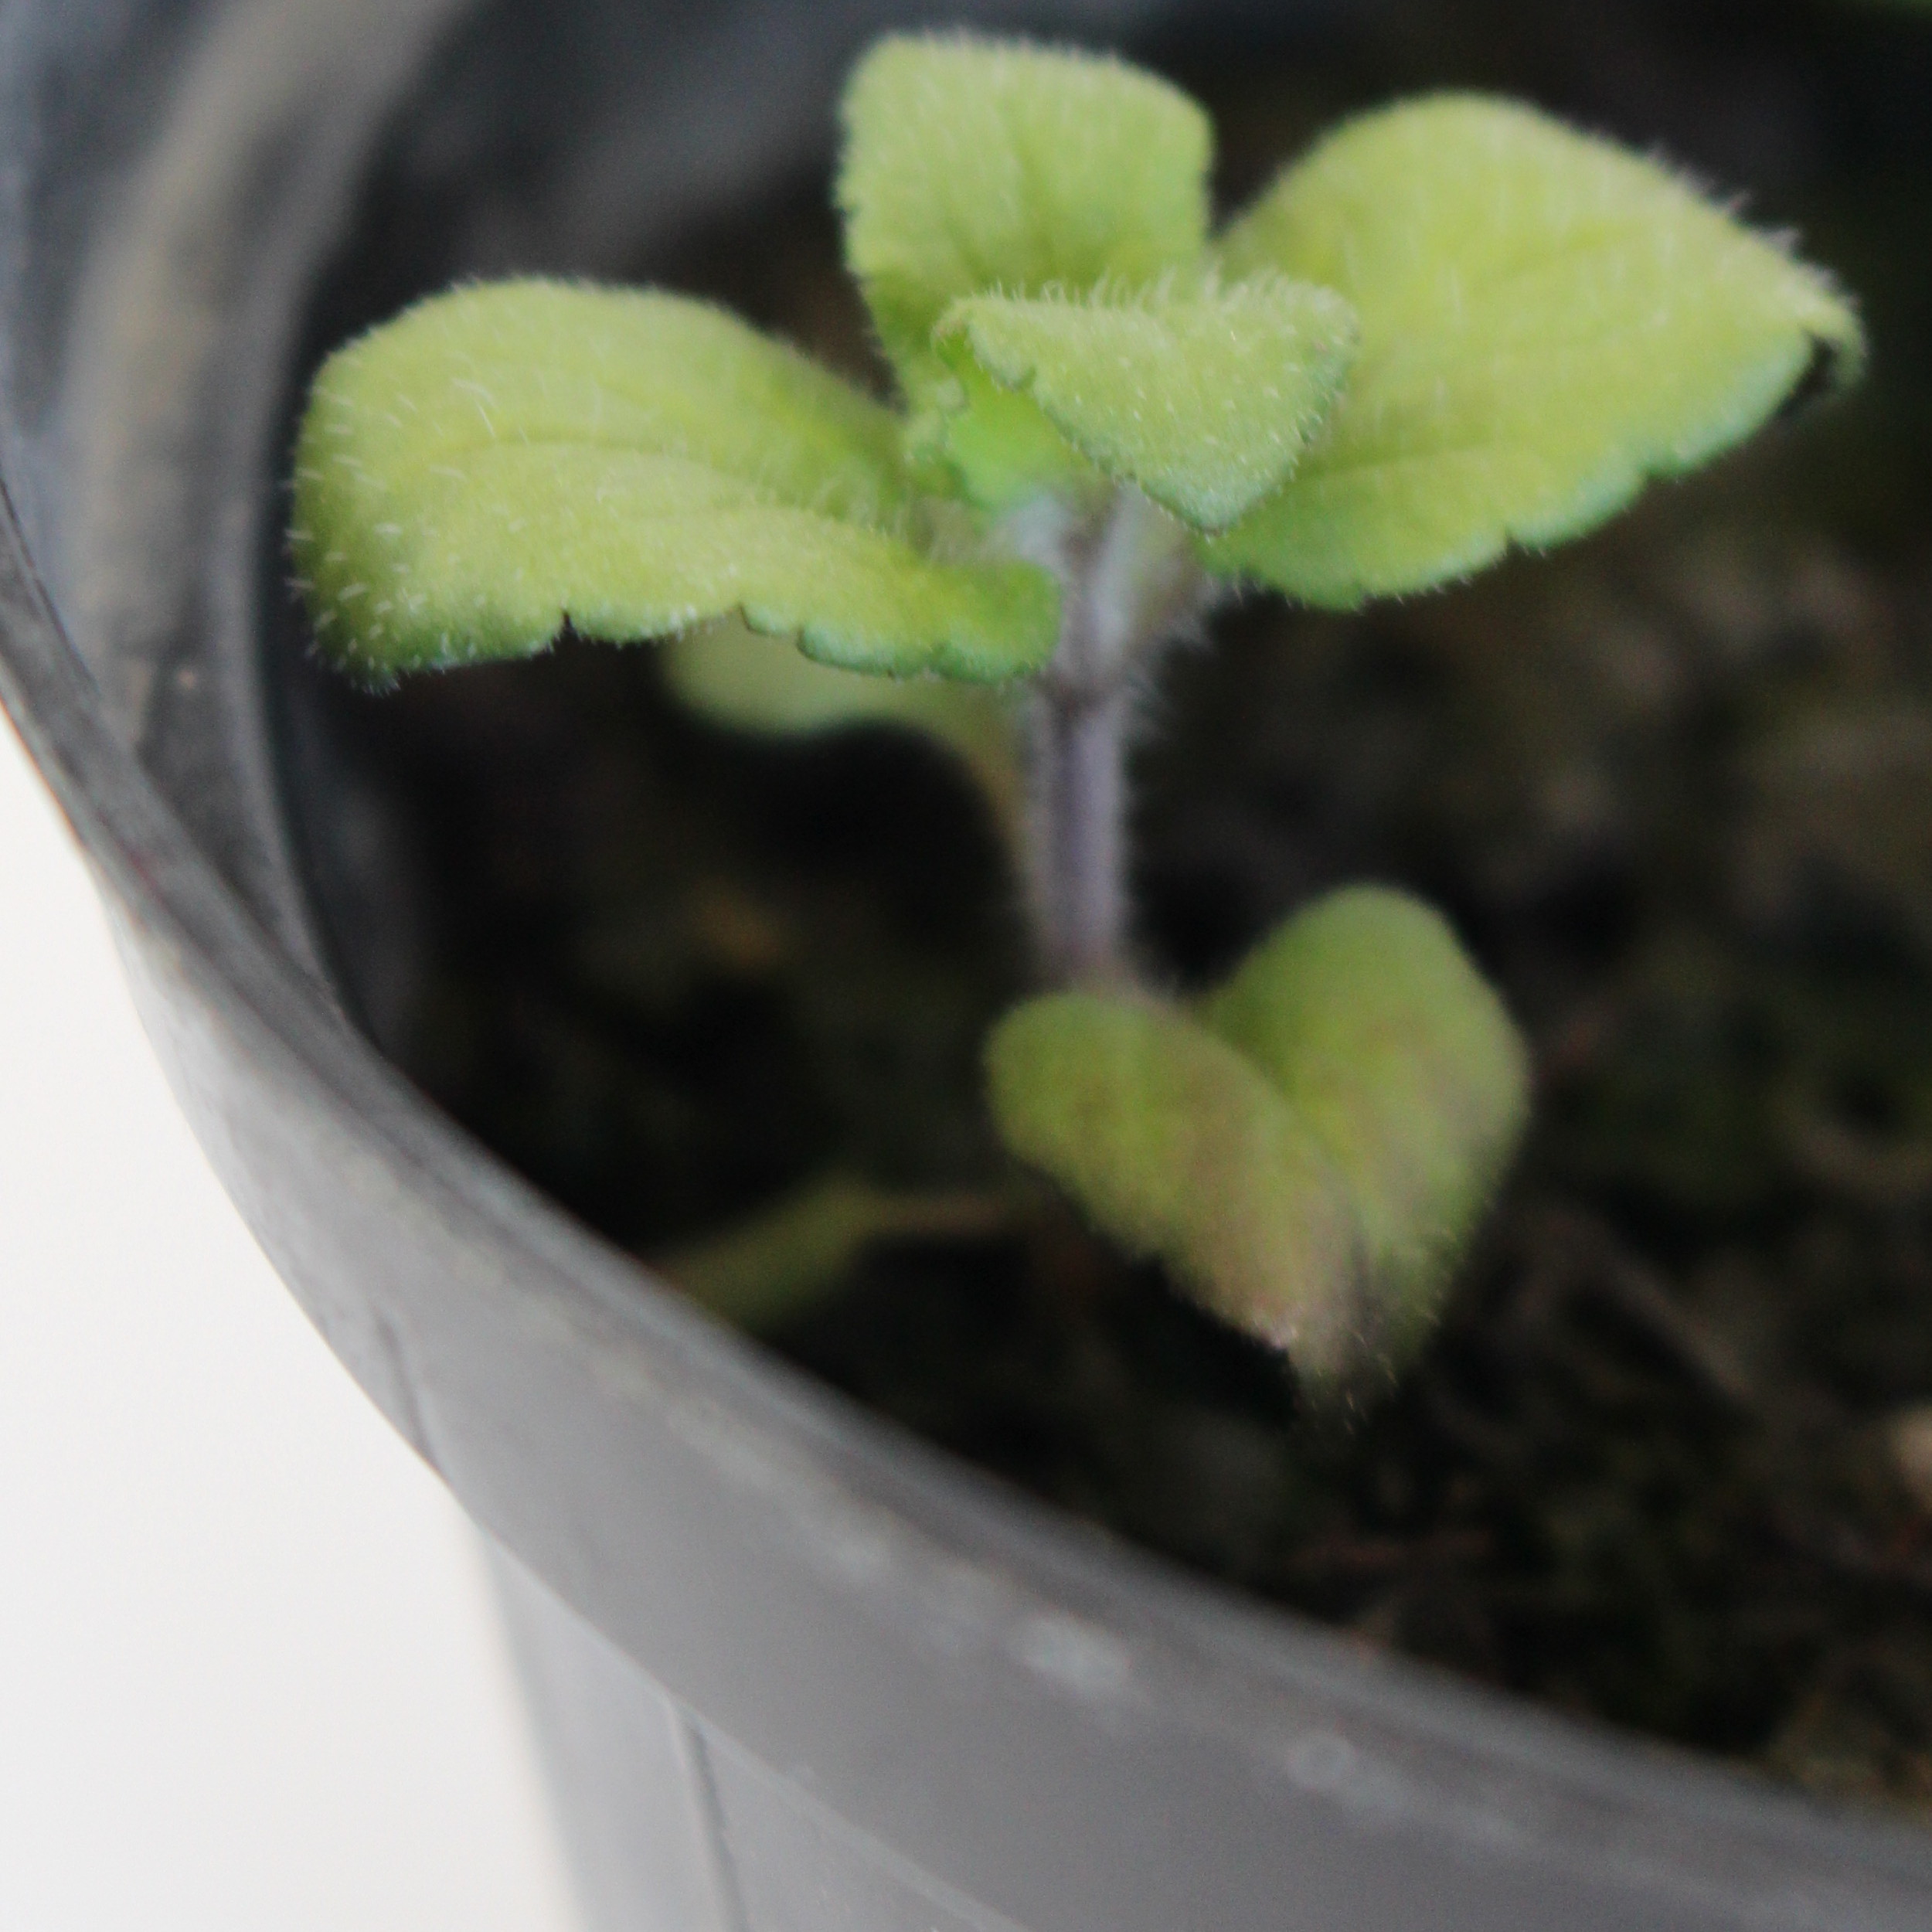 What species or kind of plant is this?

Veronica persica
